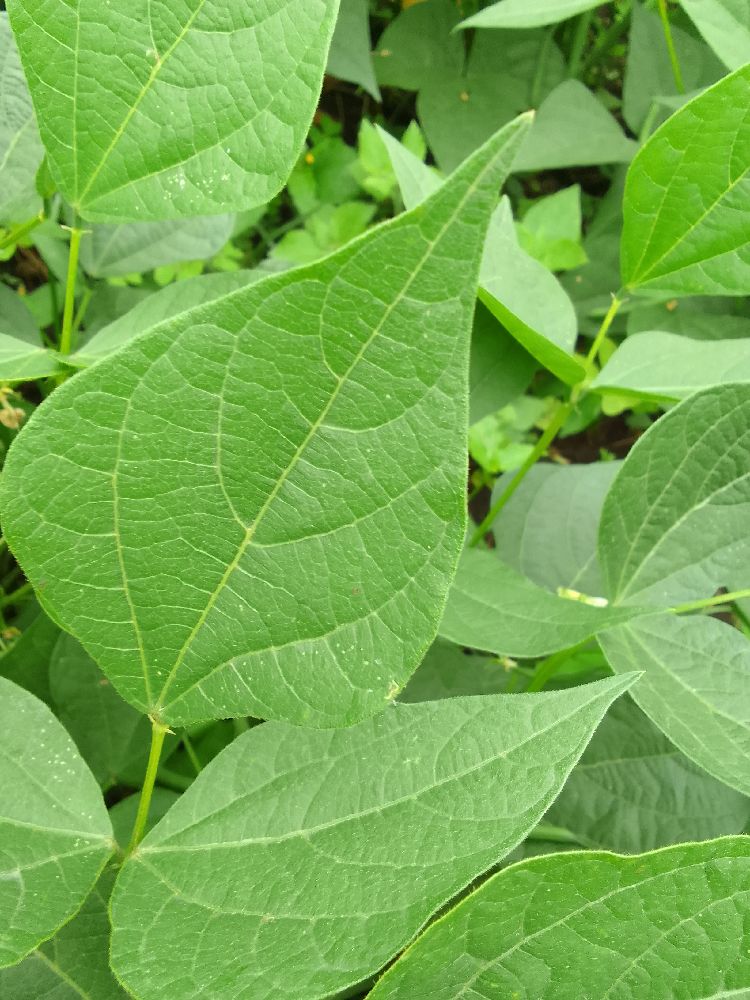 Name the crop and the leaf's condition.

common bean, healthy
